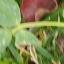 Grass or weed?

unstructured weed
